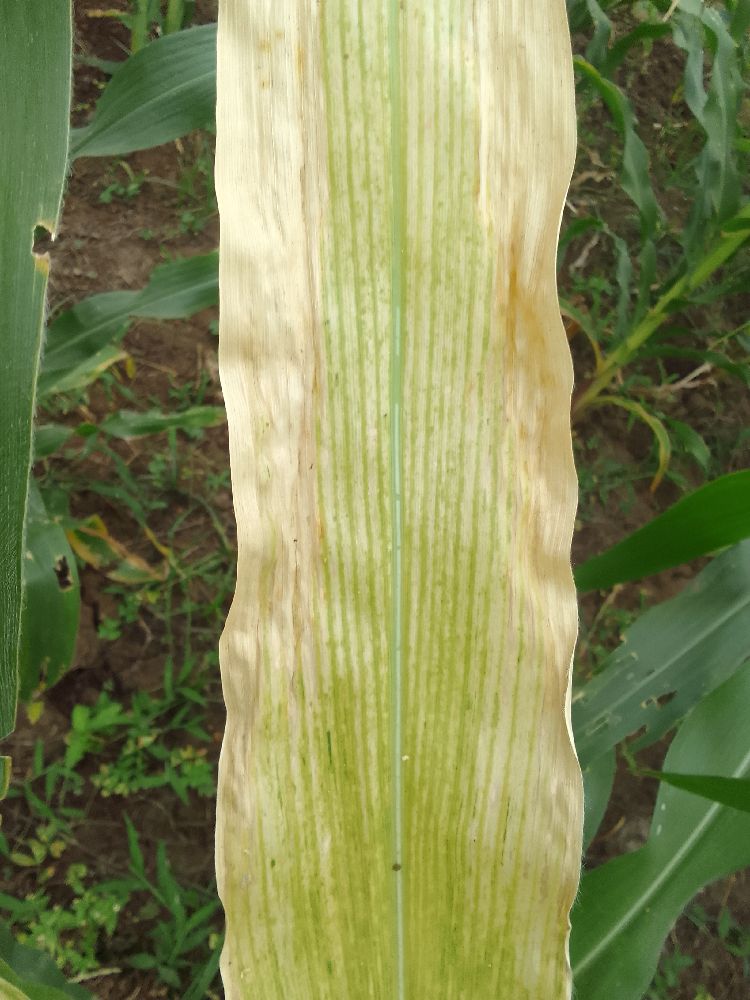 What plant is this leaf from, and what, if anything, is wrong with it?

maize, maize lethal necrosis
